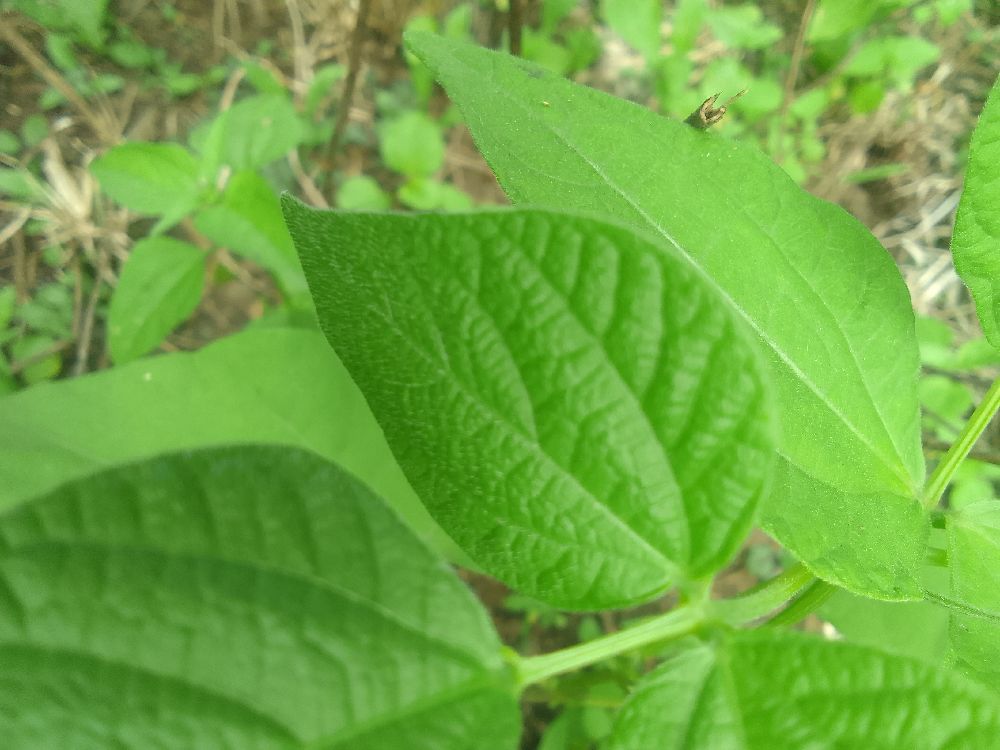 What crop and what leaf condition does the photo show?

common bean, healthy
